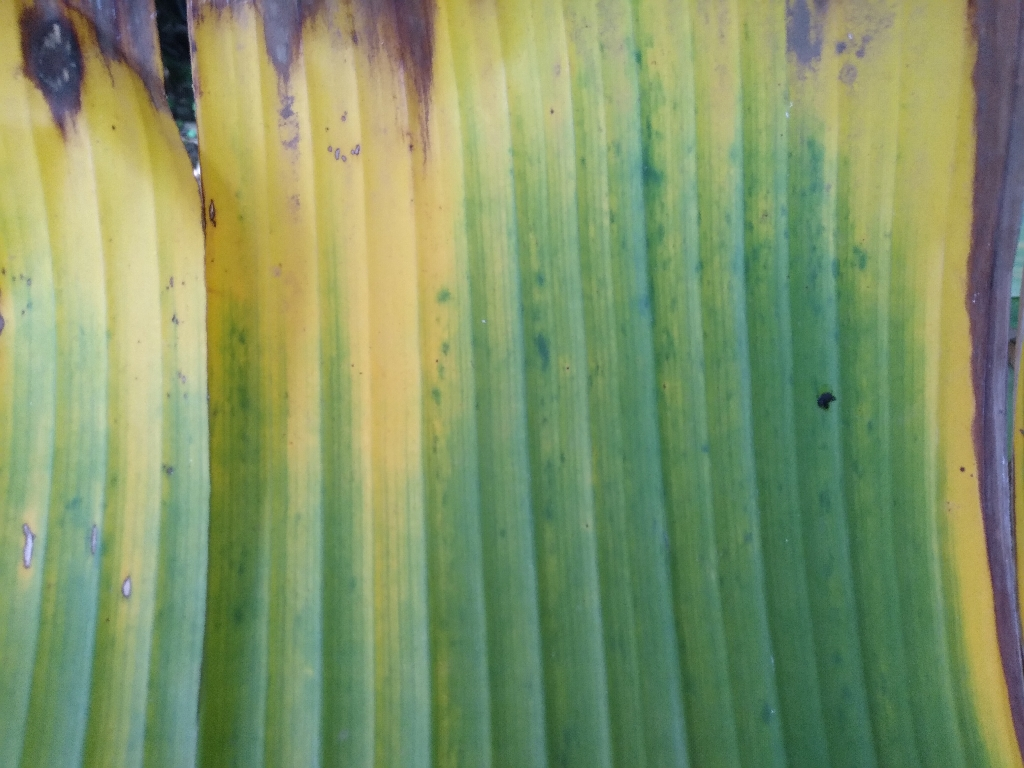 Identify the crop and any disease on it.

banana, fusarium wilt race 1
